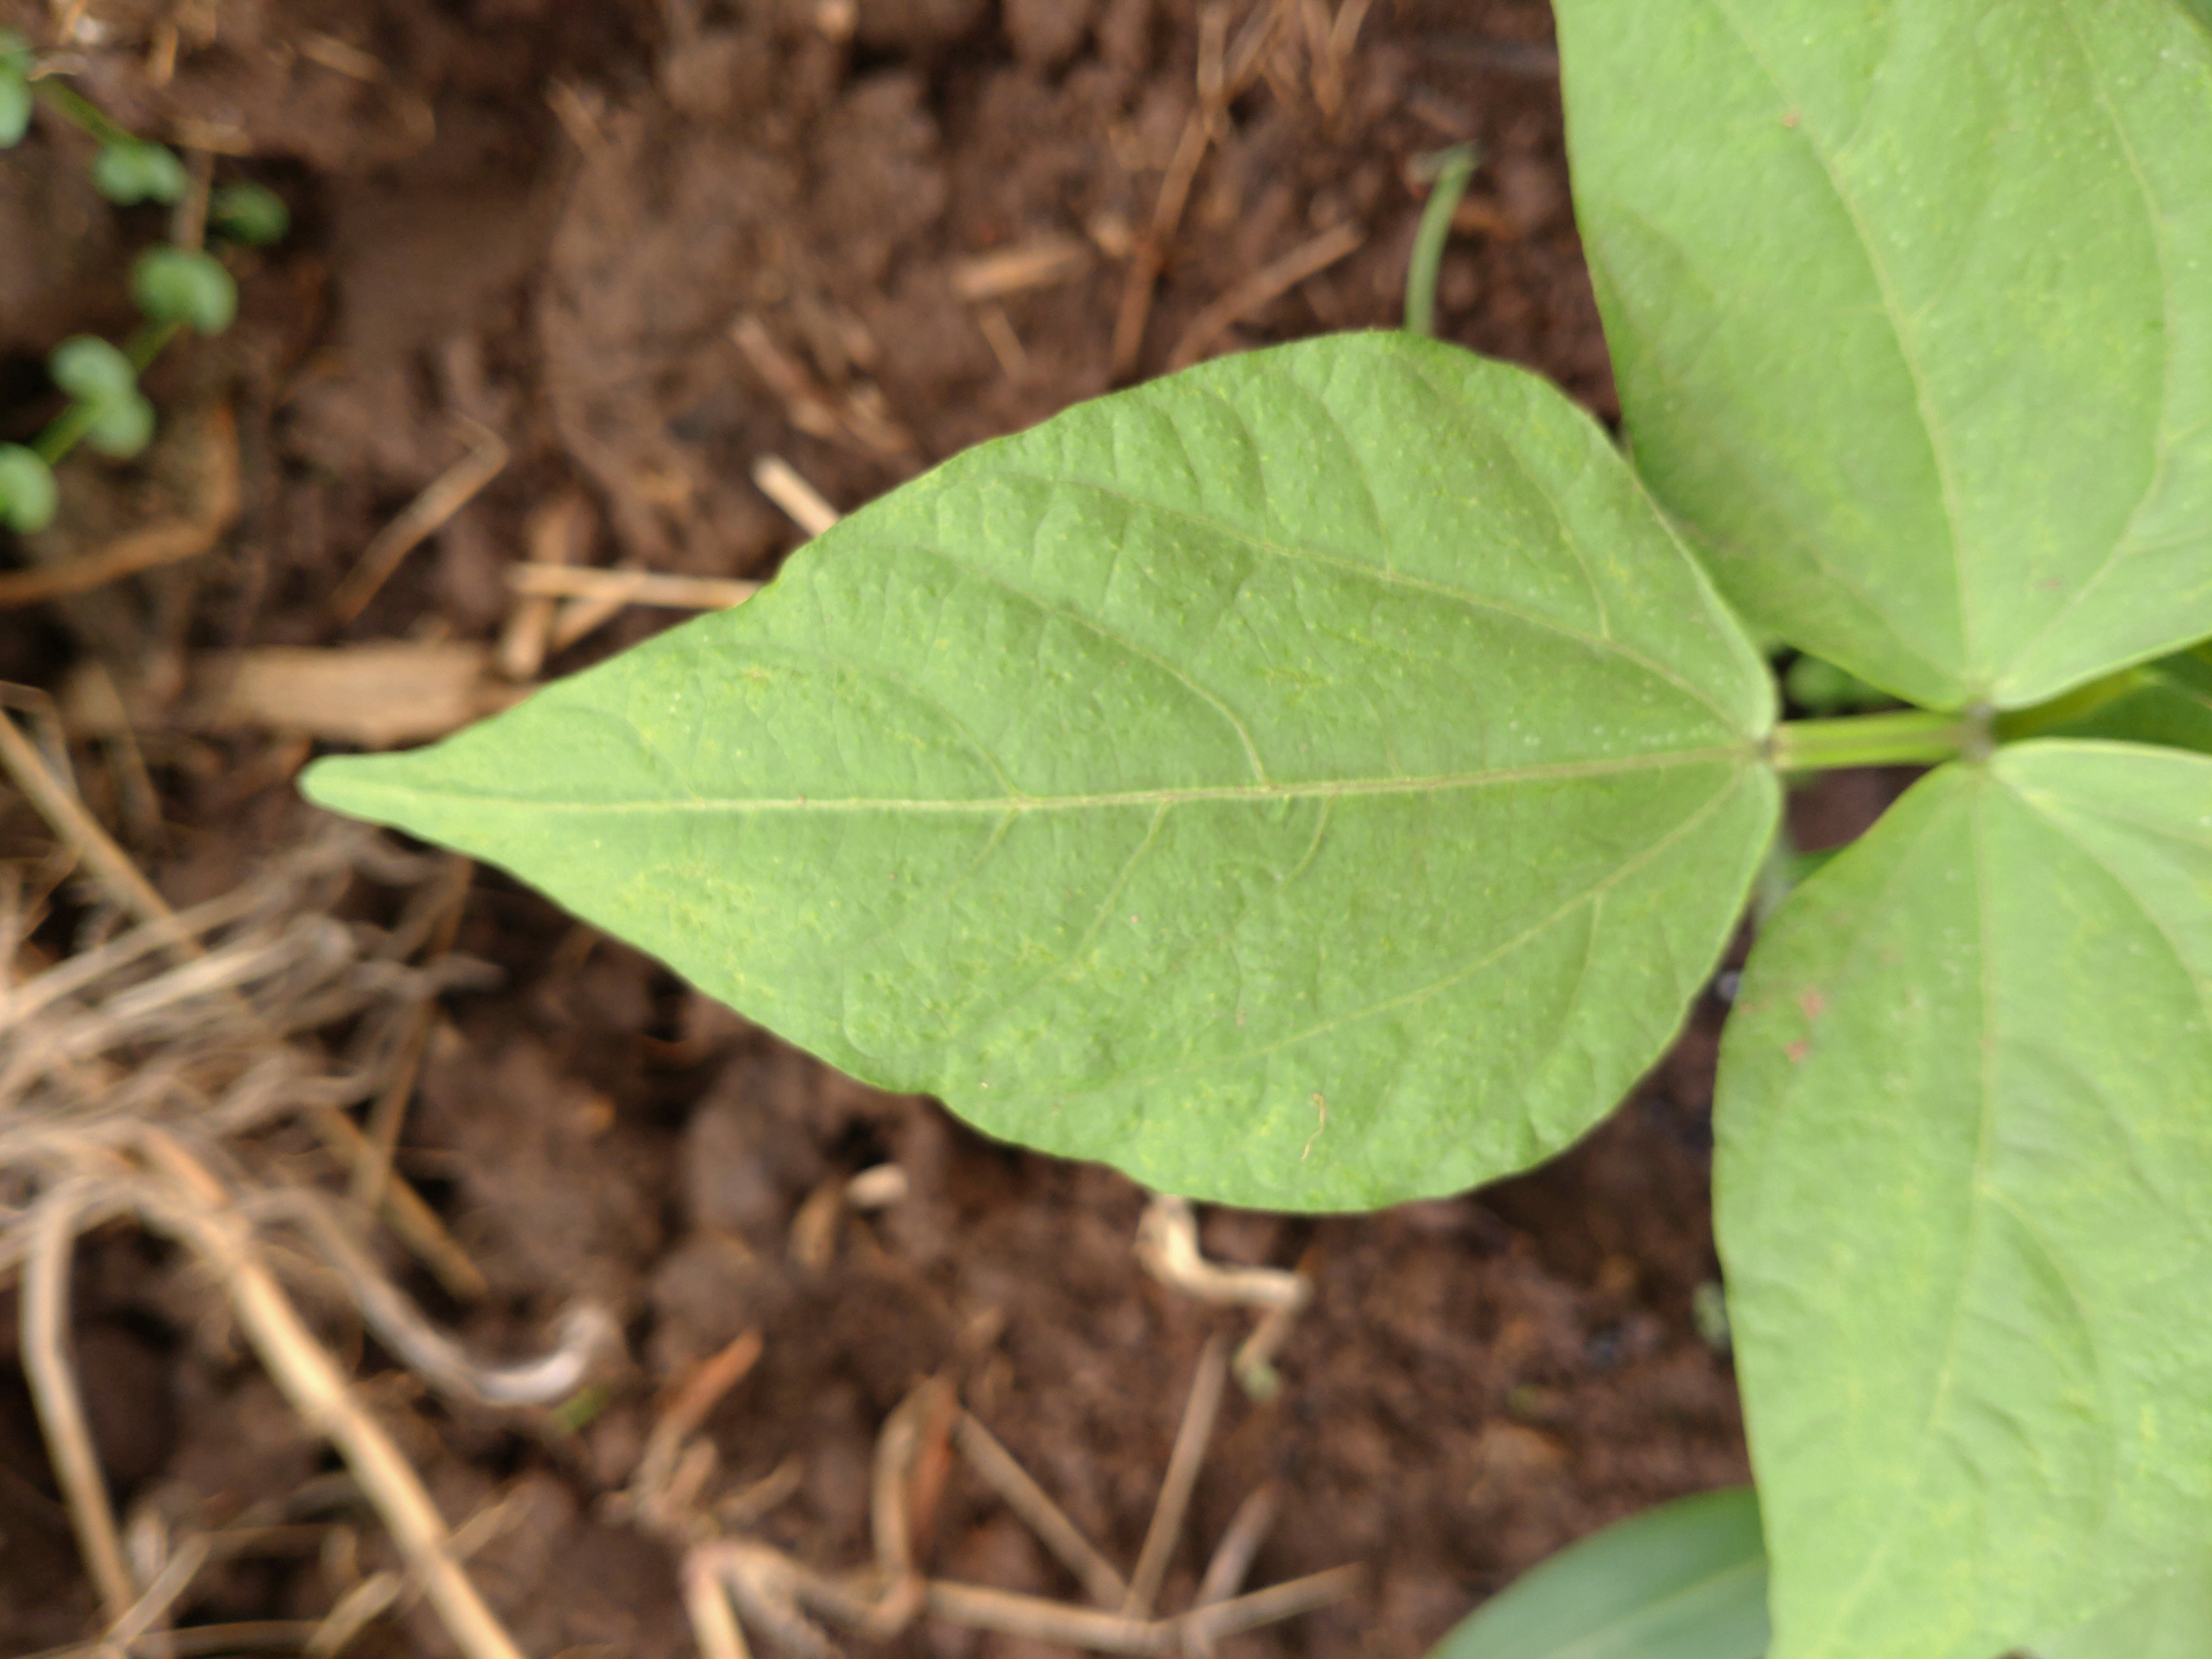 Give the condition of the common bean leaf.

healthy
